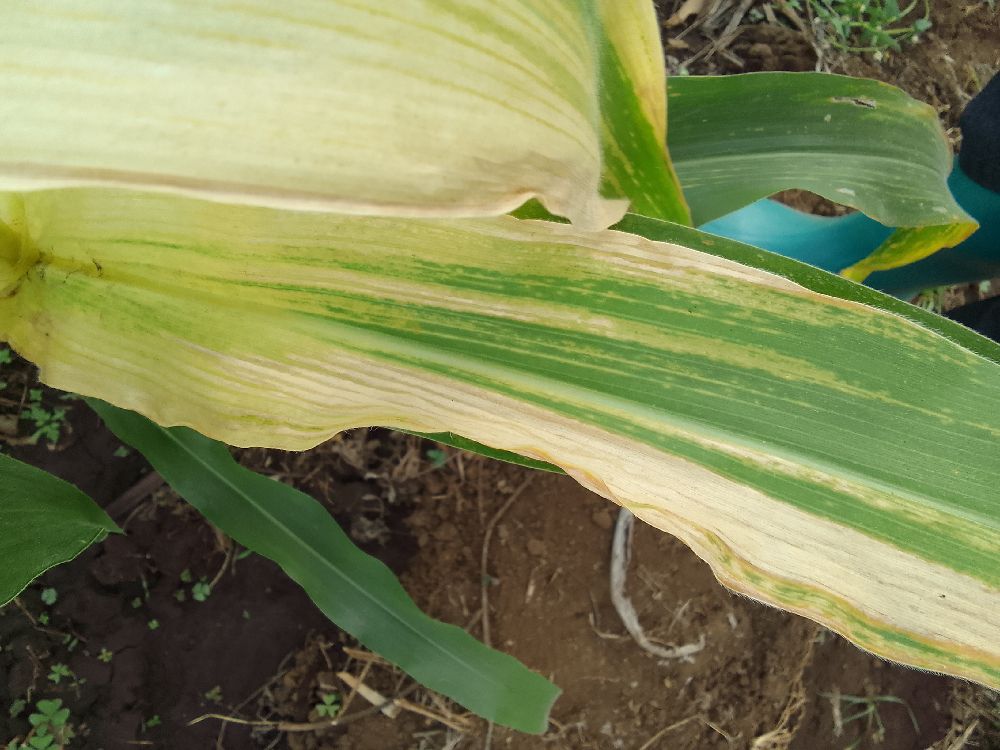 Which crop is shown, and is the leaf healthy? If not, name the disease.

maize, maize lethal necrosis
